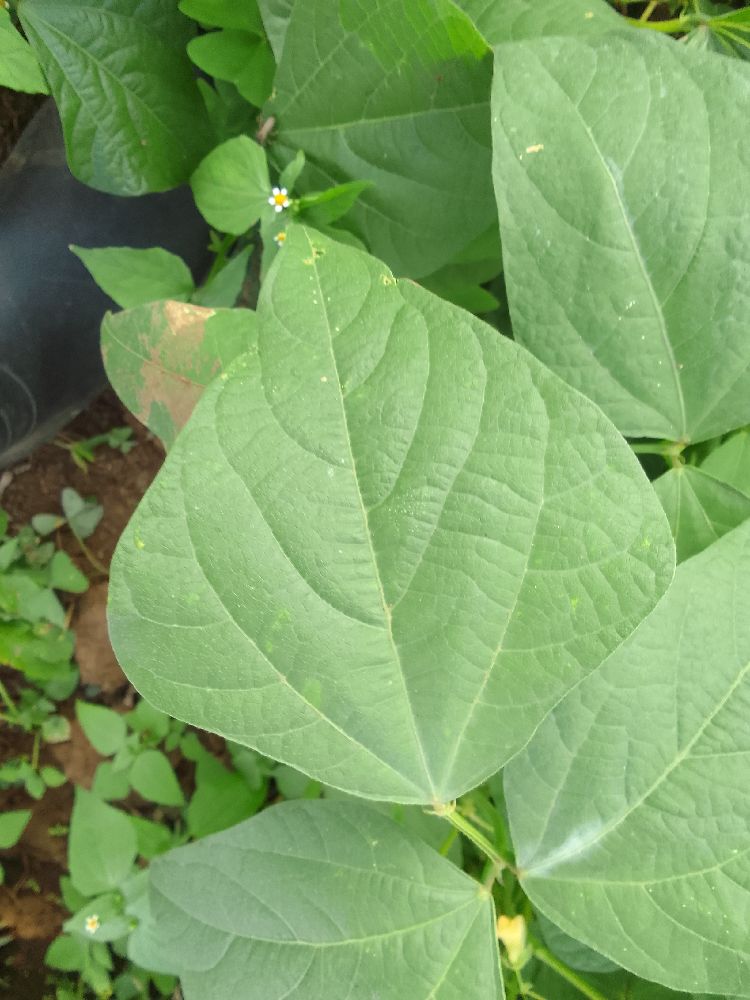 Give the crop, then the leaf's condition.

common bean, healthy
